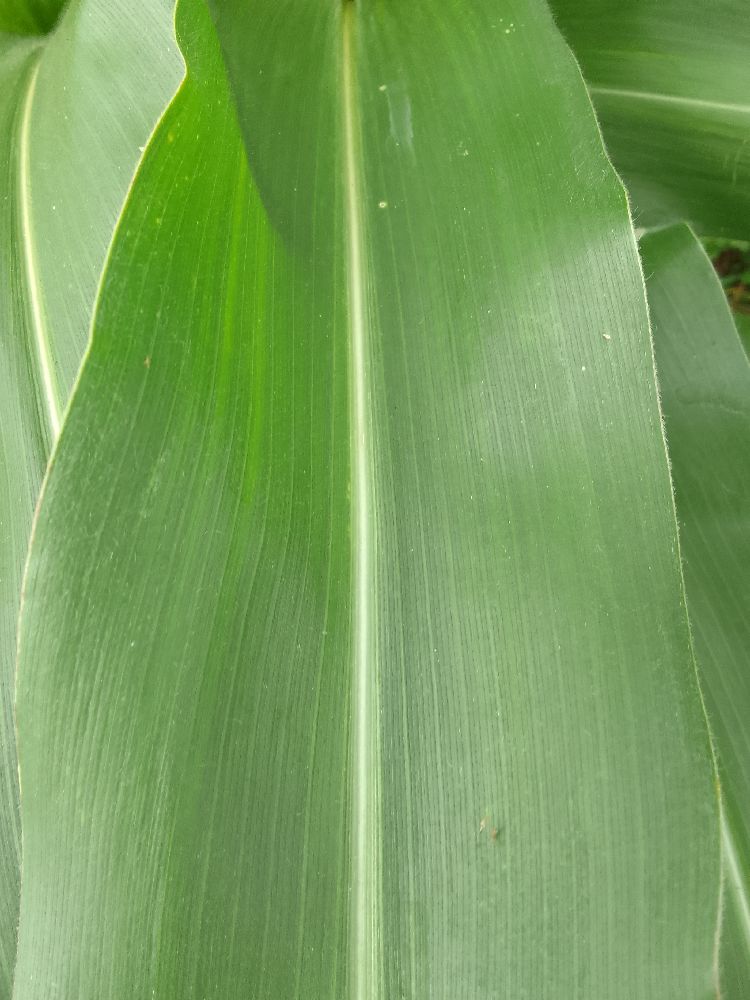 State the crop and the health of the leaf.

maize, healthy
